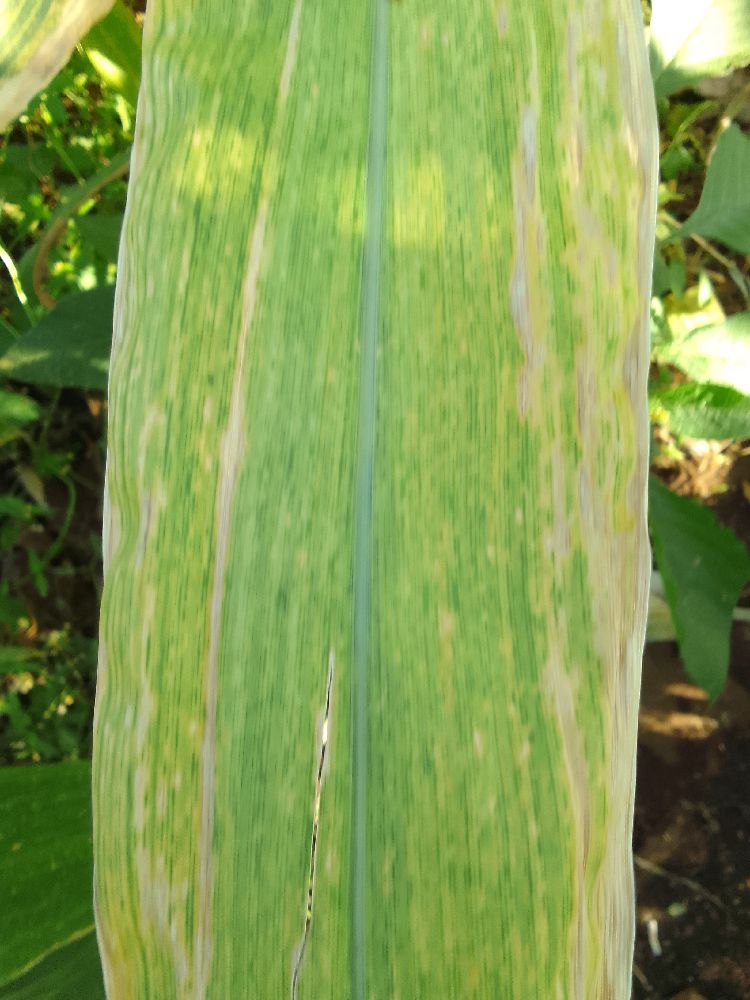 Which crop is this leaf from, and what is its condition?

maize, maize lethal necrosis
